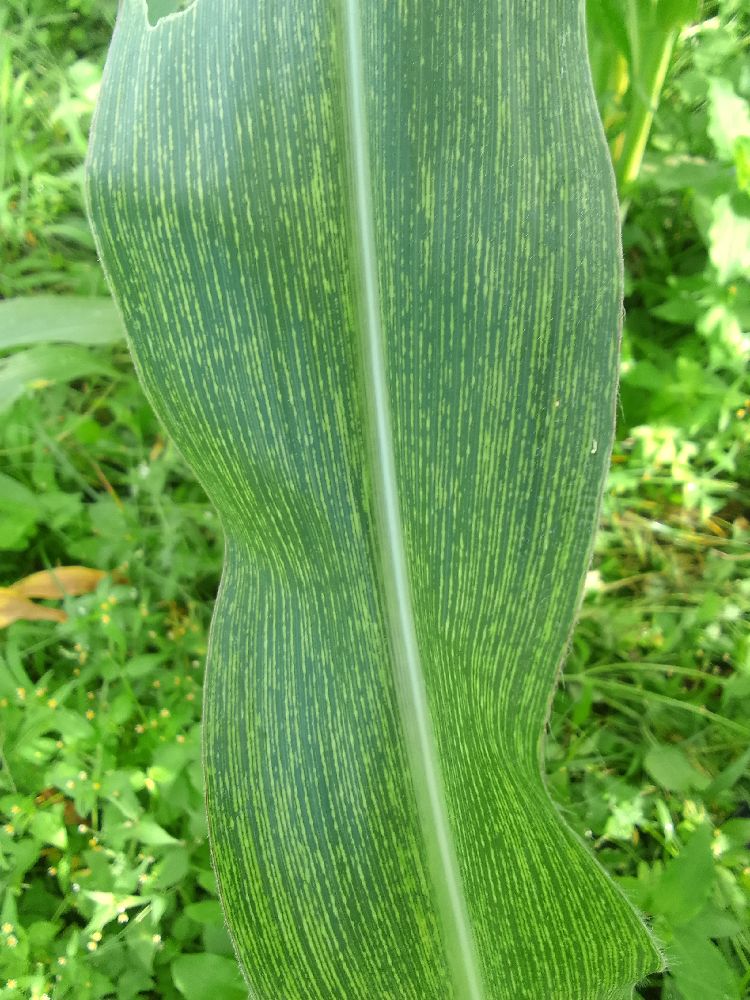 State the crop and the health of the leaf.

maize, maize streak virus
